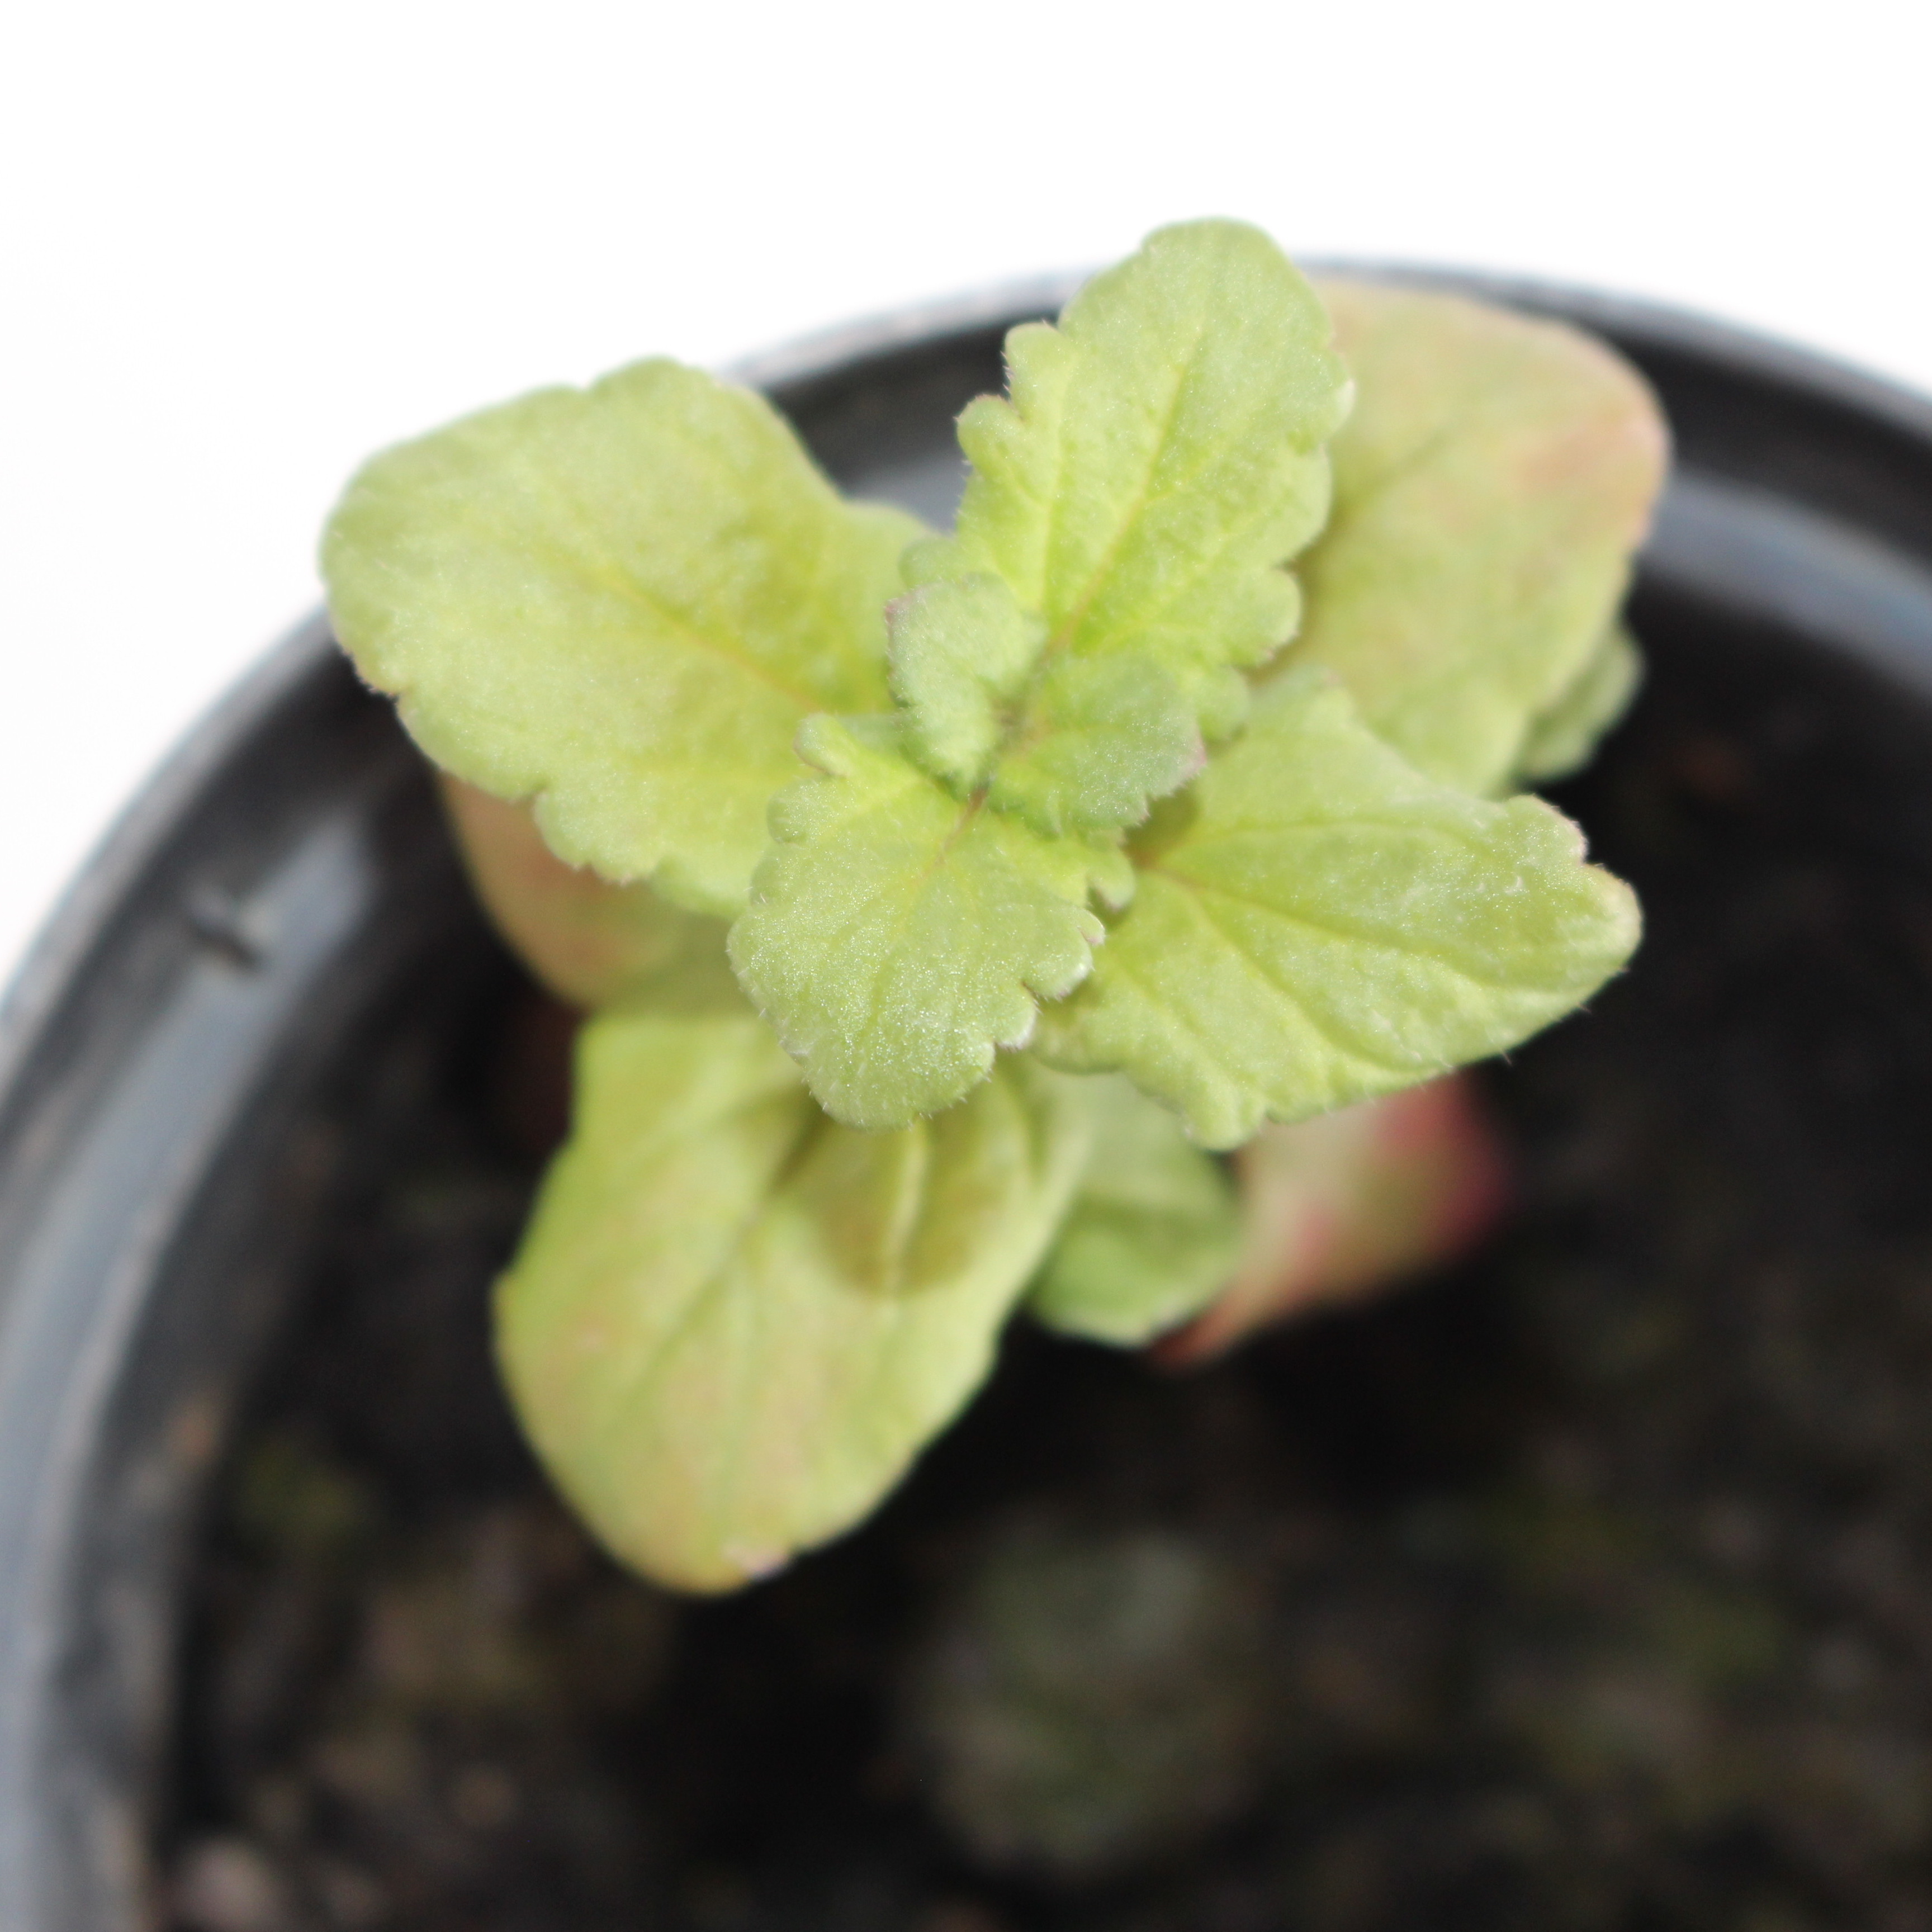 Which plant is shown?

Veronica persica
